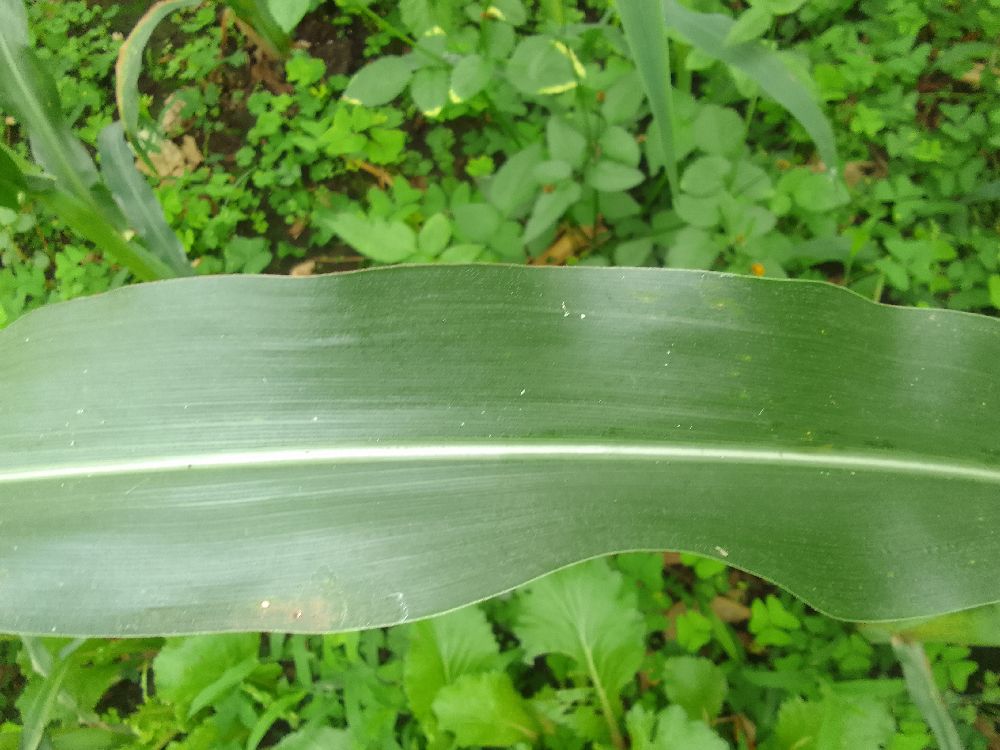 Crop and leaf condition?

maize, healthy
